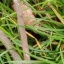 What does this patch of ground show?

grass
